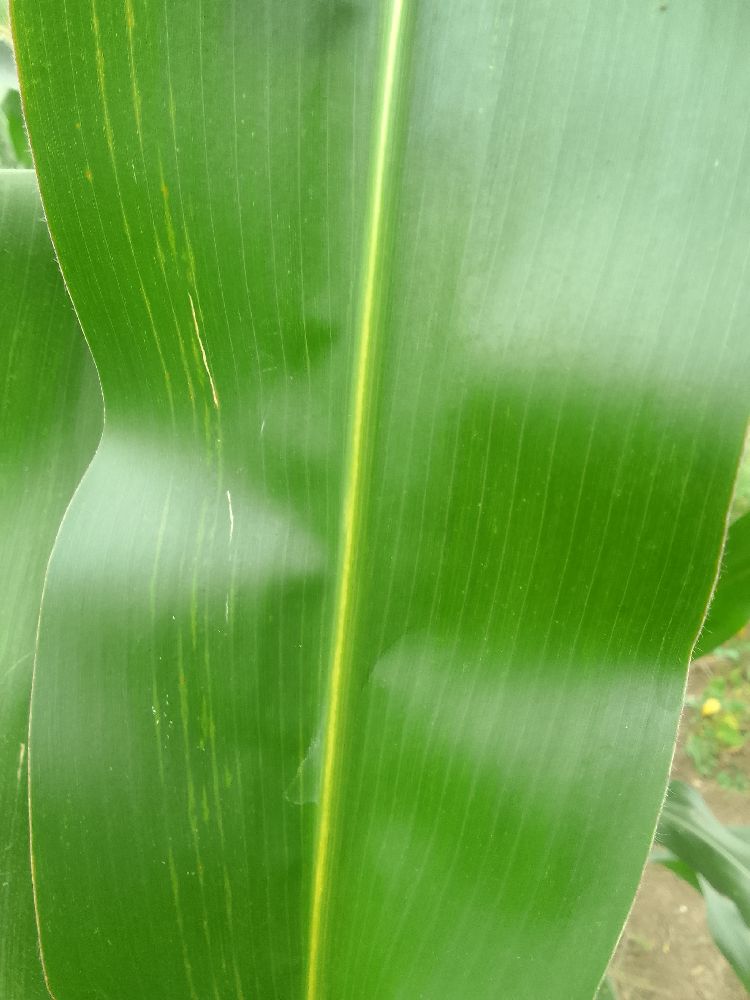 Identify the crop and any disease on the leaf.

maize, healthy
